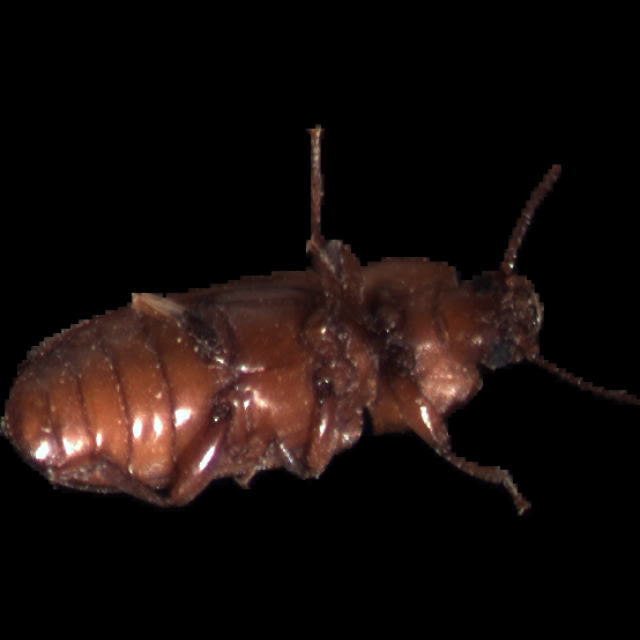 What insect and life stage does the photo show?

mealworm beetle
